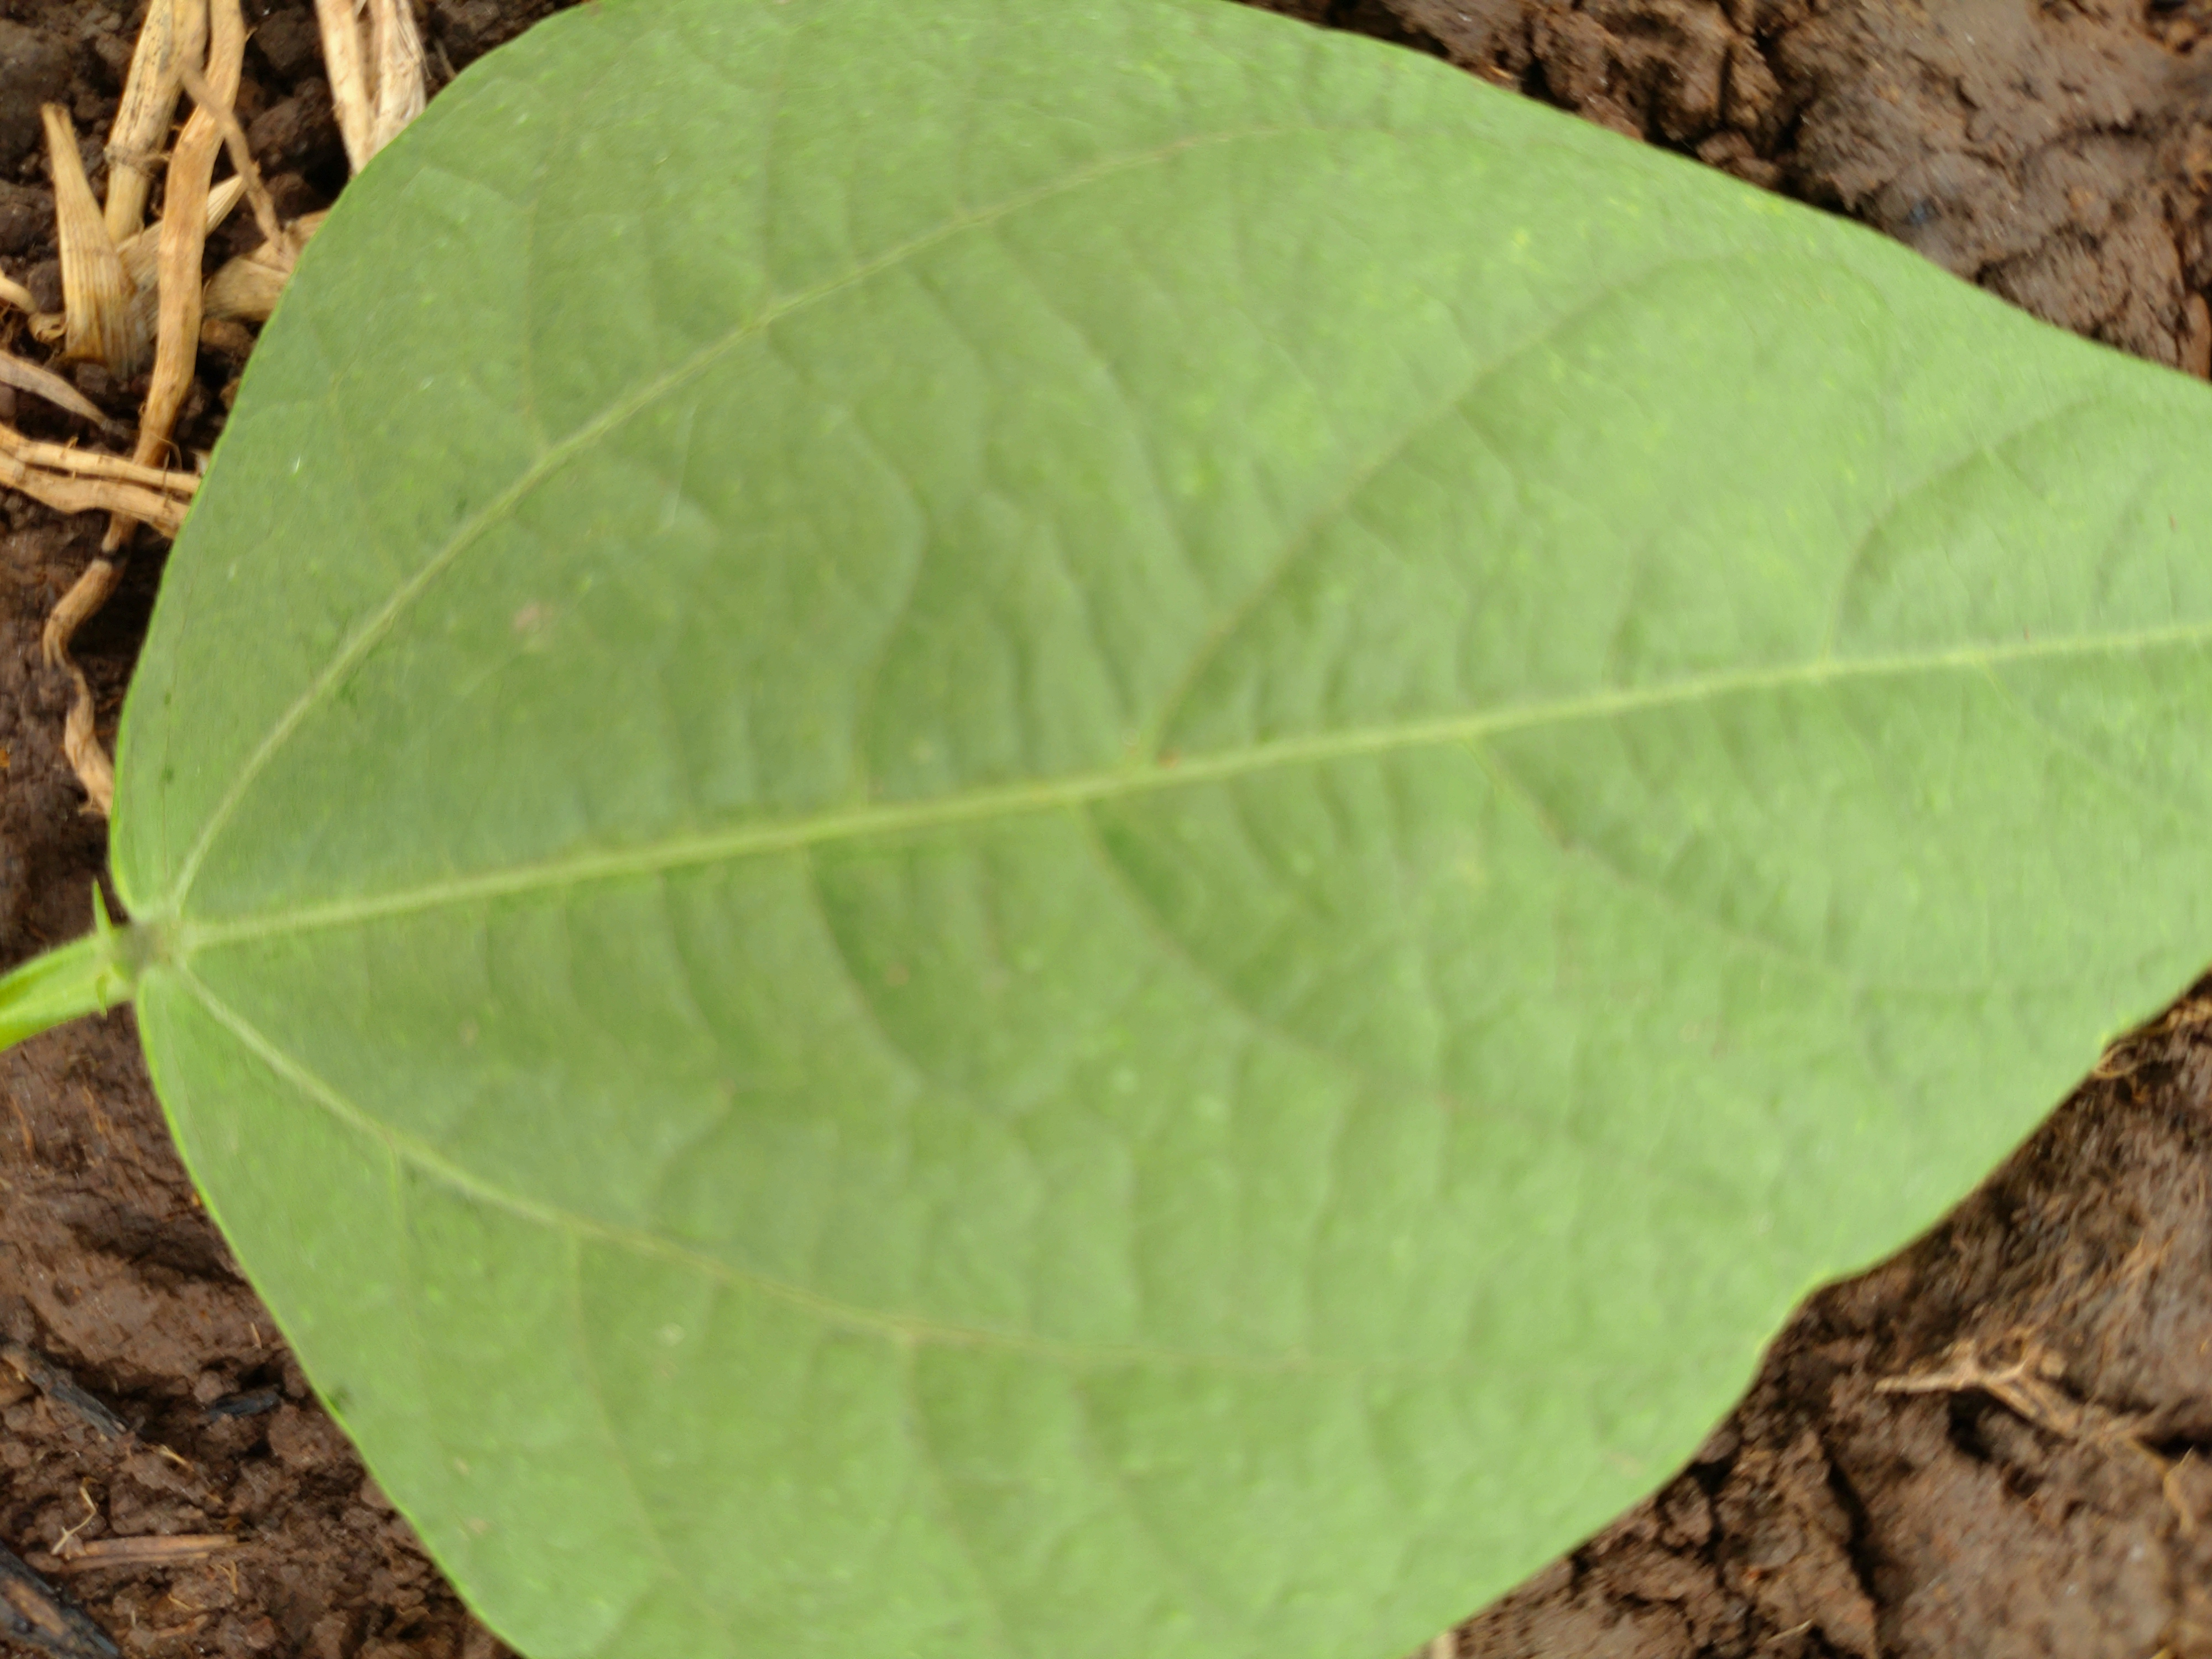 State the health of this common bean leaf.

healthy
